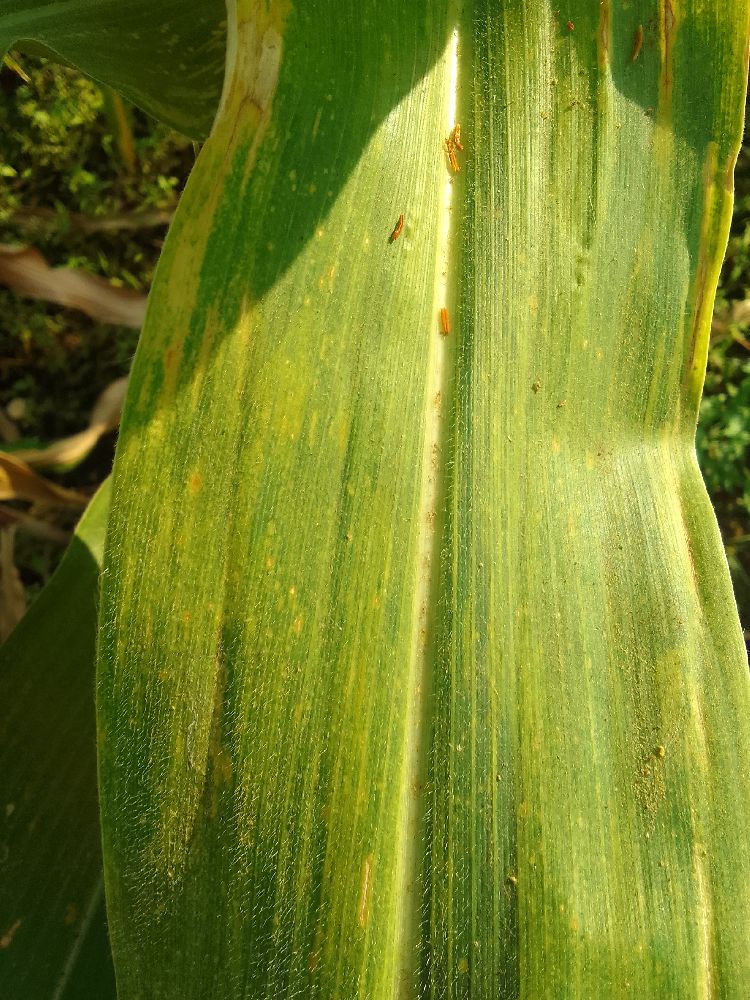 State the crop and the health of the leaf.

maize, maize lethal necrosis
